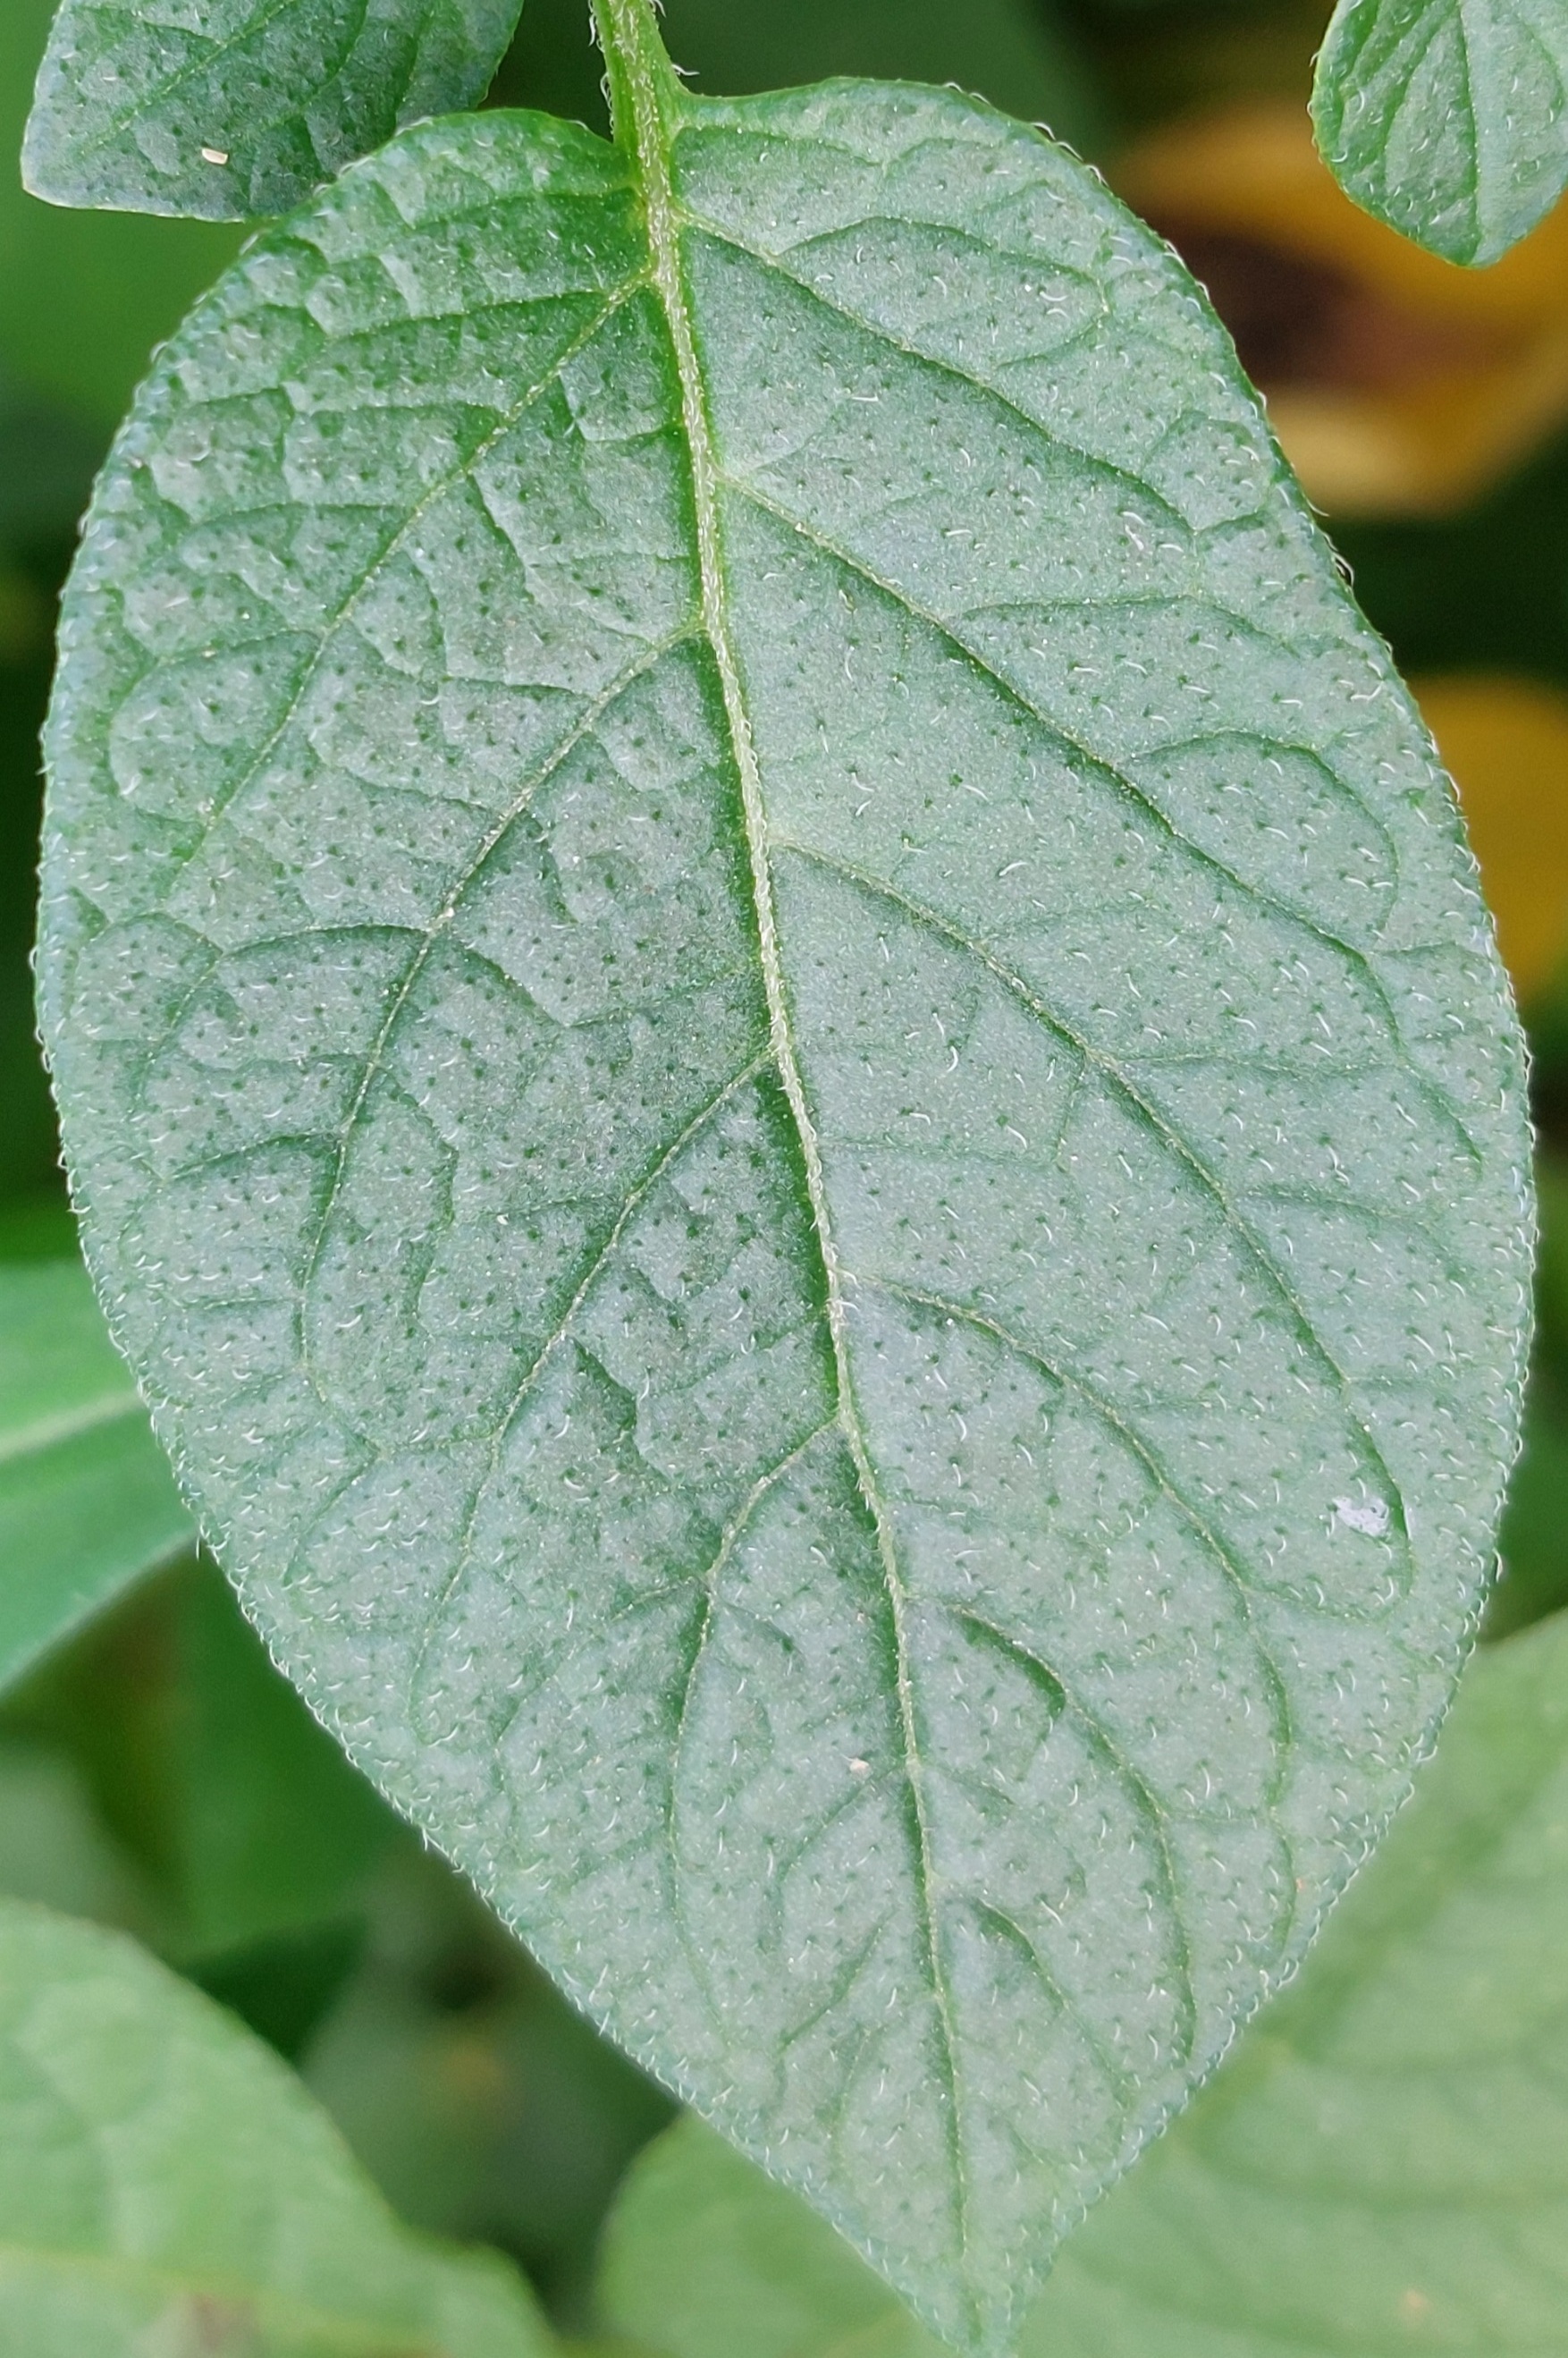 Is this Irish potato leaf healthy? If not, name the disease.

healthy
